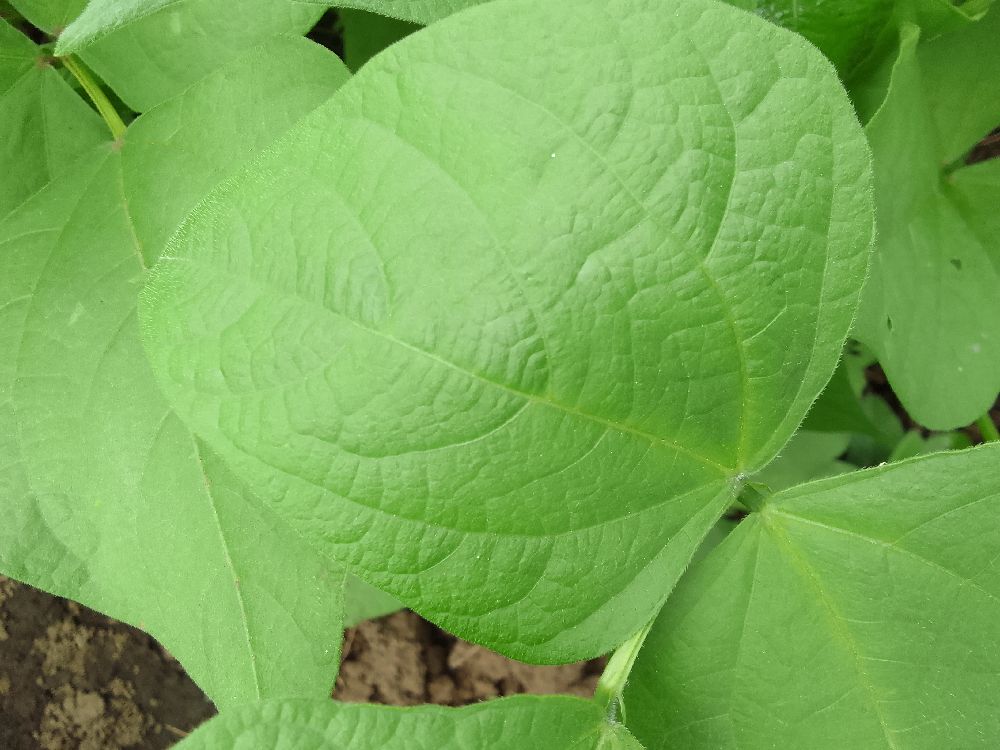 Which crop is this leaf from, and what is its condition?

common bean, healthy
